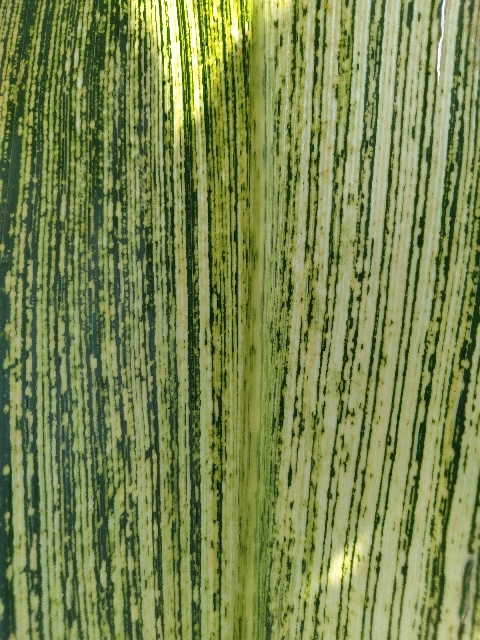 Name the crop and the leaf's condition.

maize, maize streak virus
